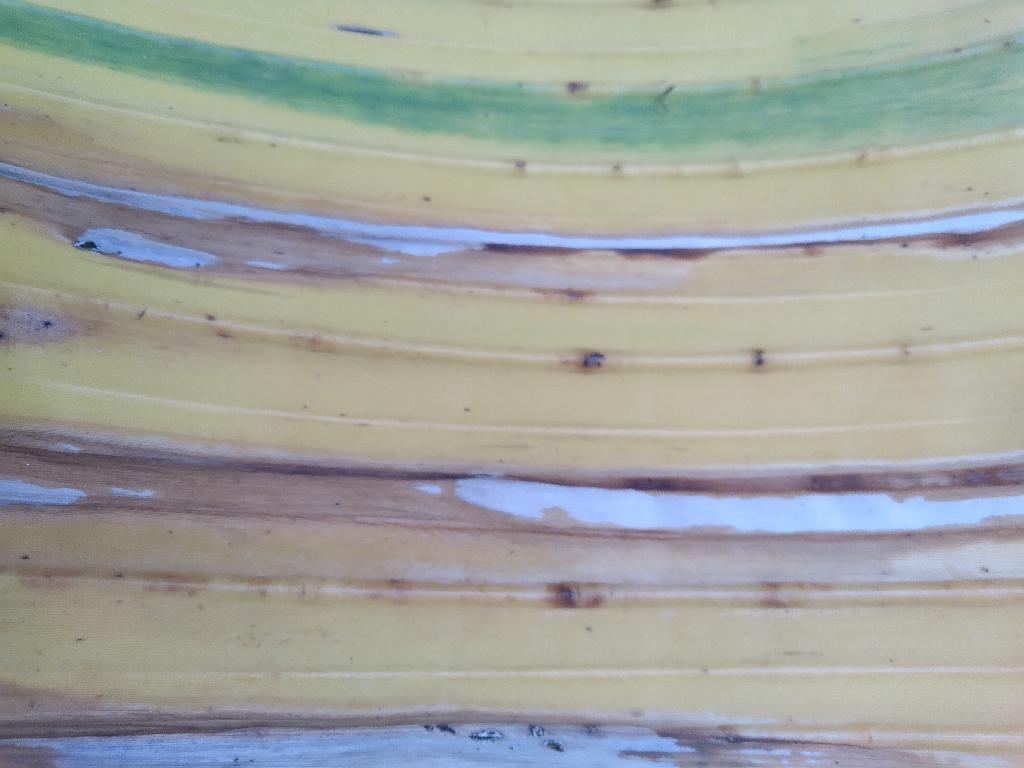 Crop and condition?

banana, fusarium wilt race 1
